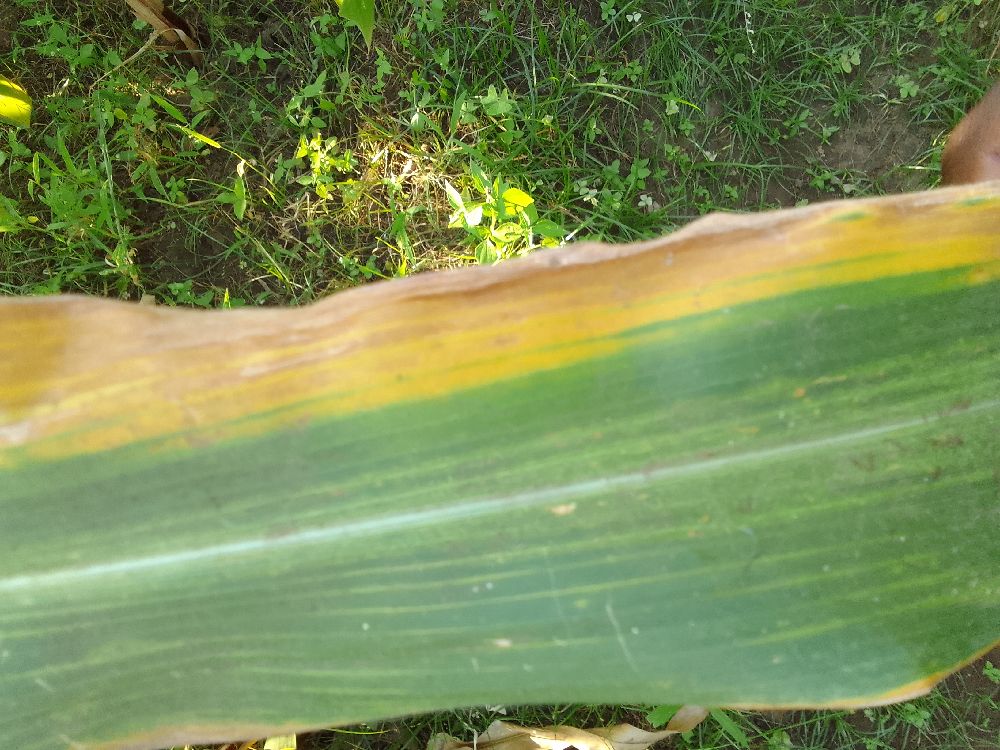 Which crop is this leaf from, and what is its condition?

maize, maize lethal necrosis
